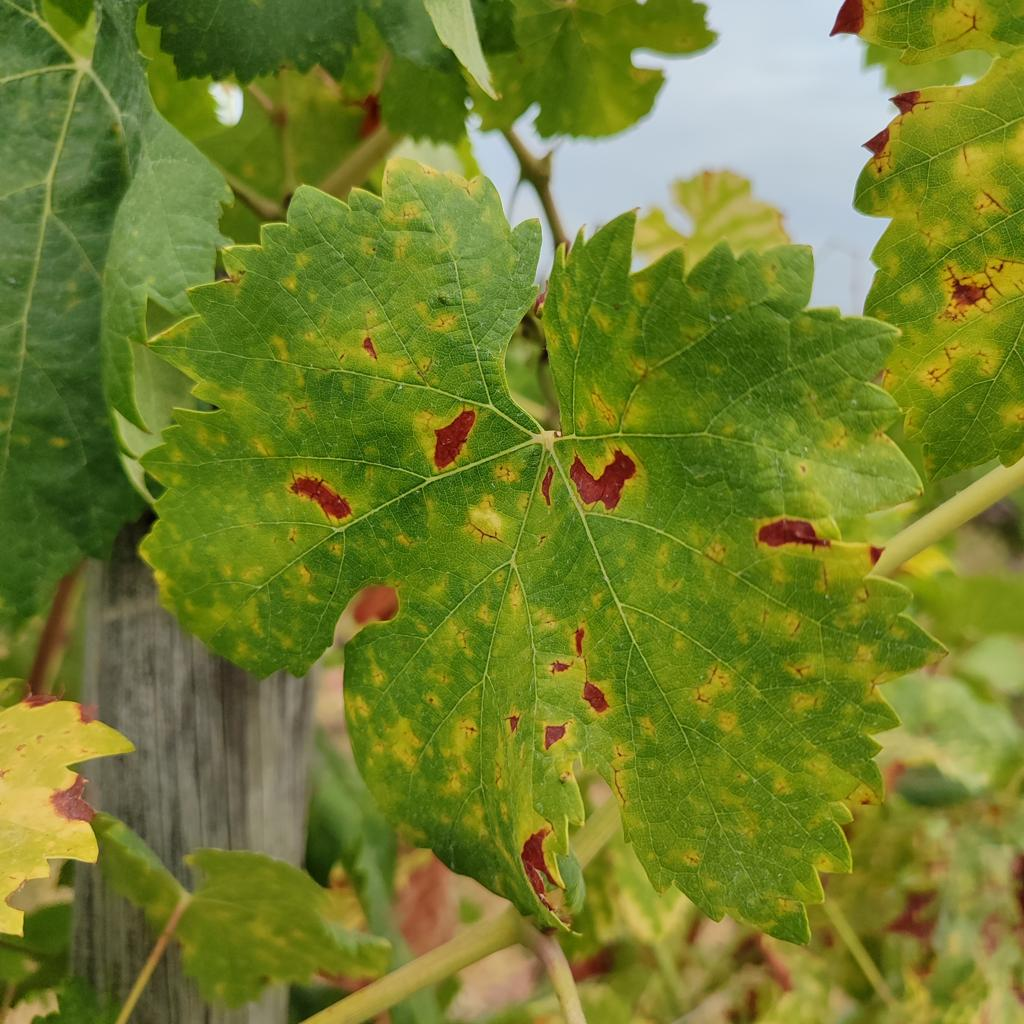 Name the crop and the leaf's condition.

grapevine, esca complex
